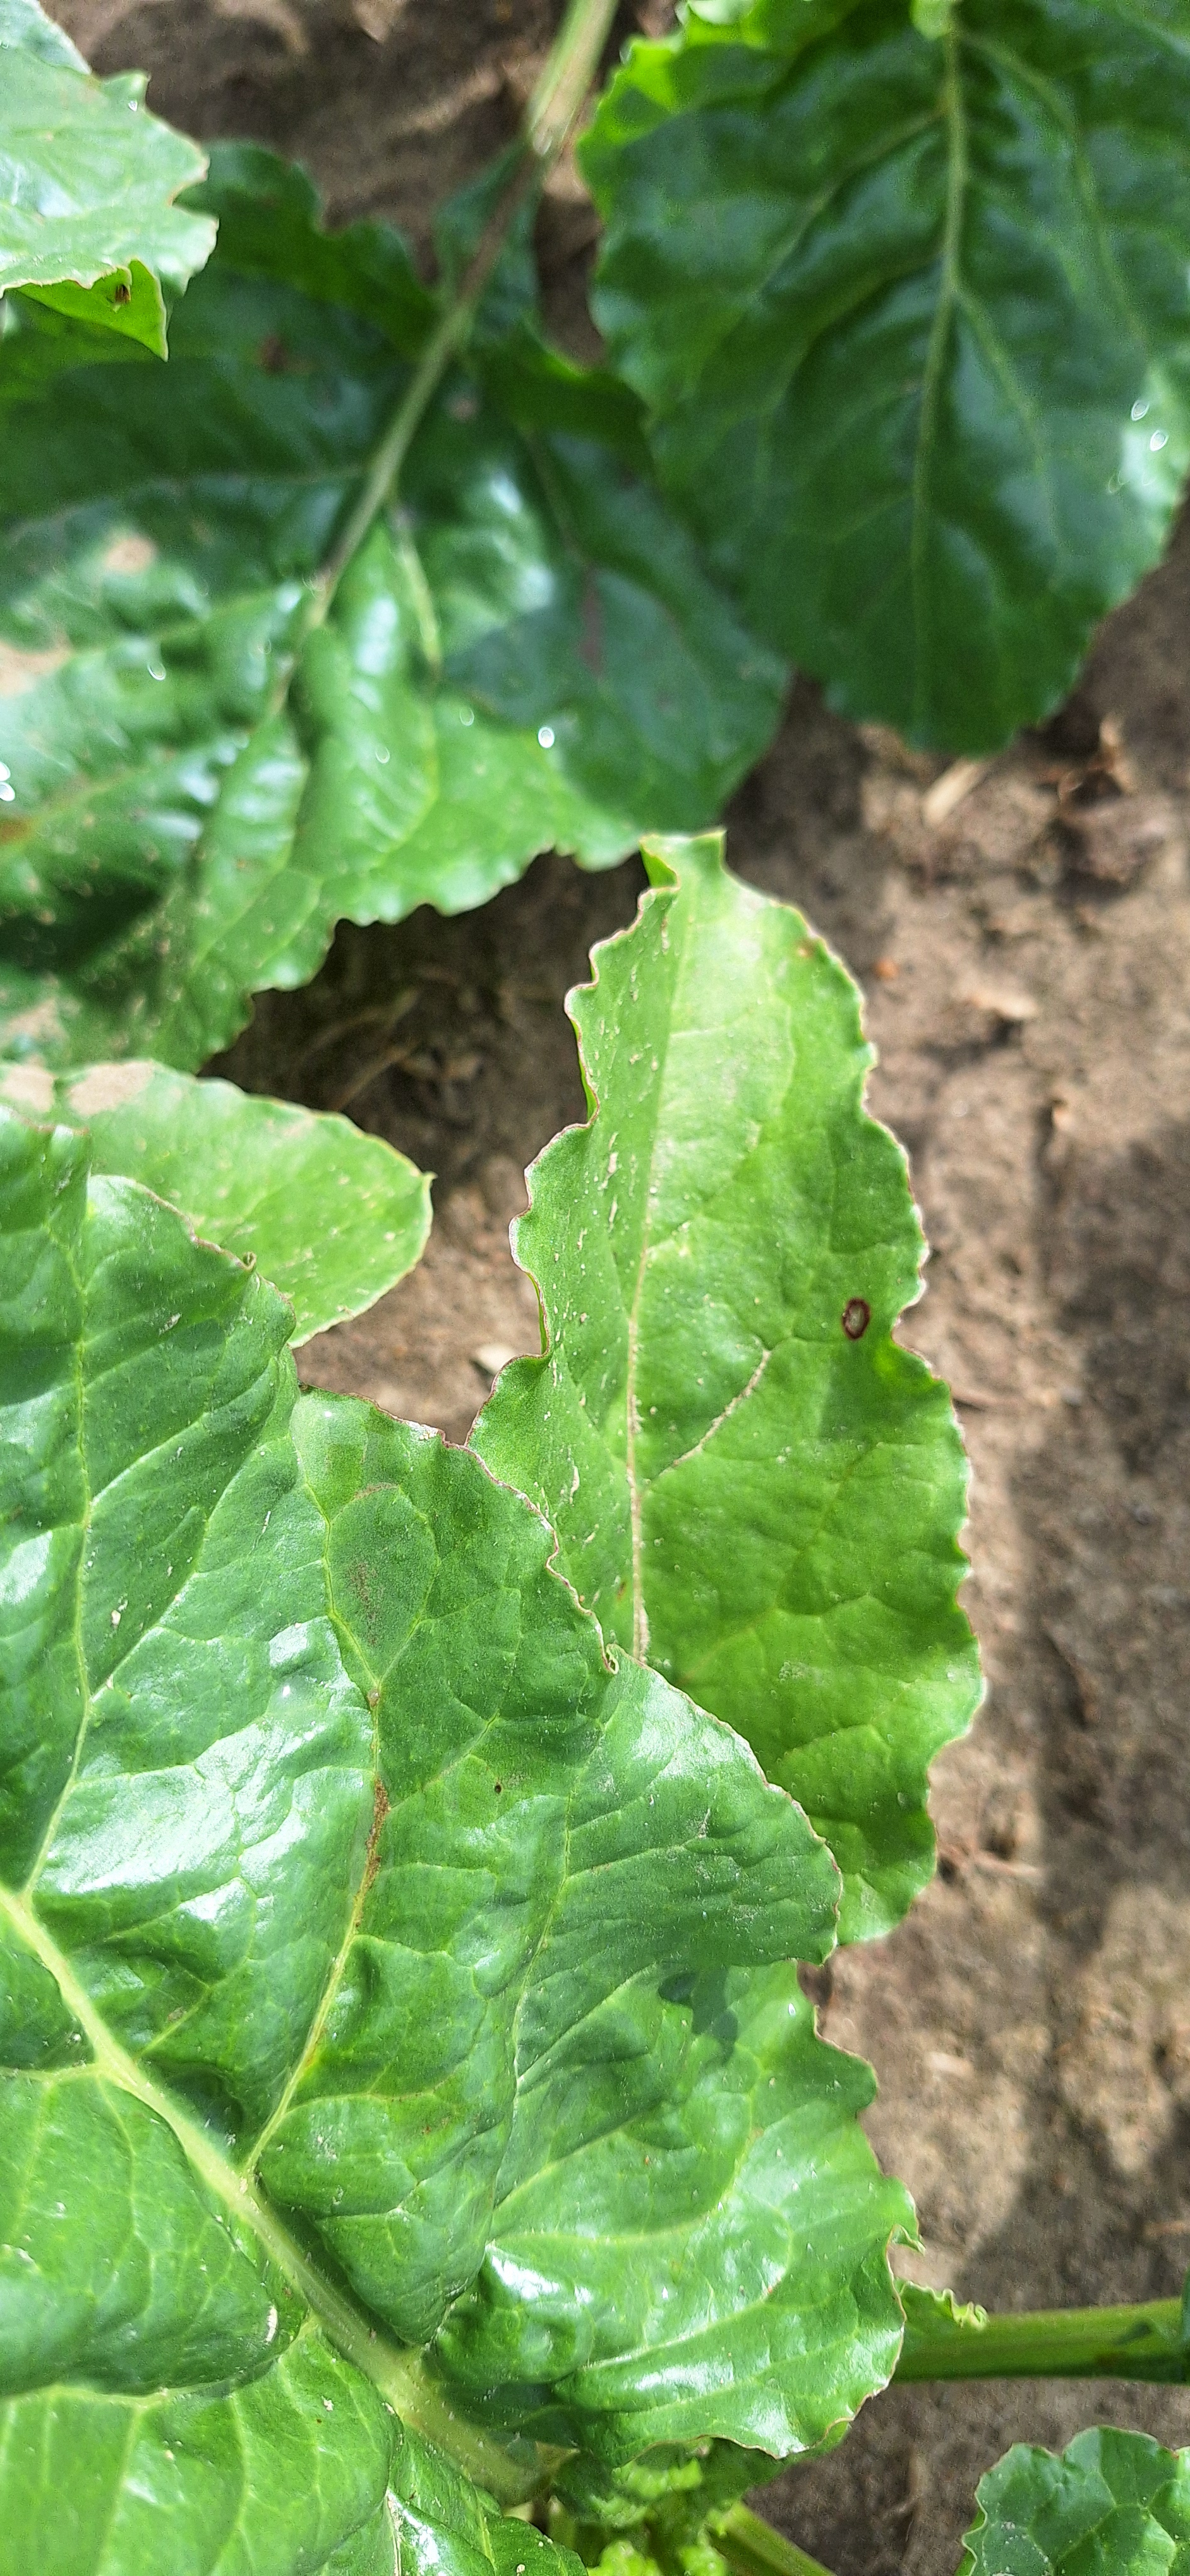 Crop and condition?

beet, cercospora
